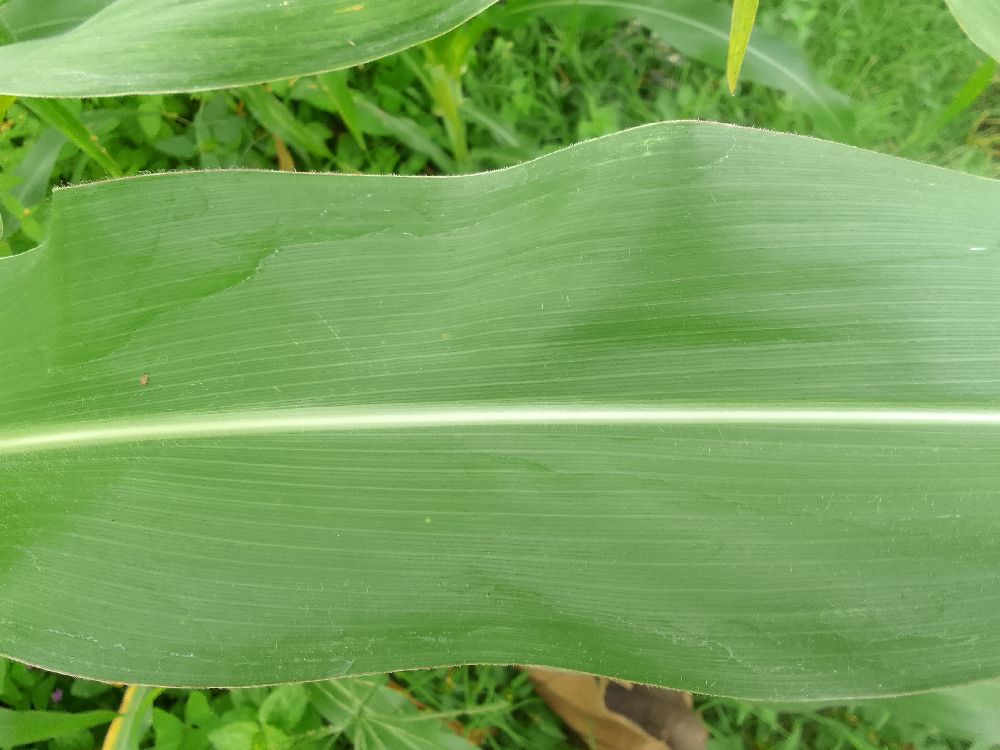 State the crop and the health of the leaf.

maize, healthy
